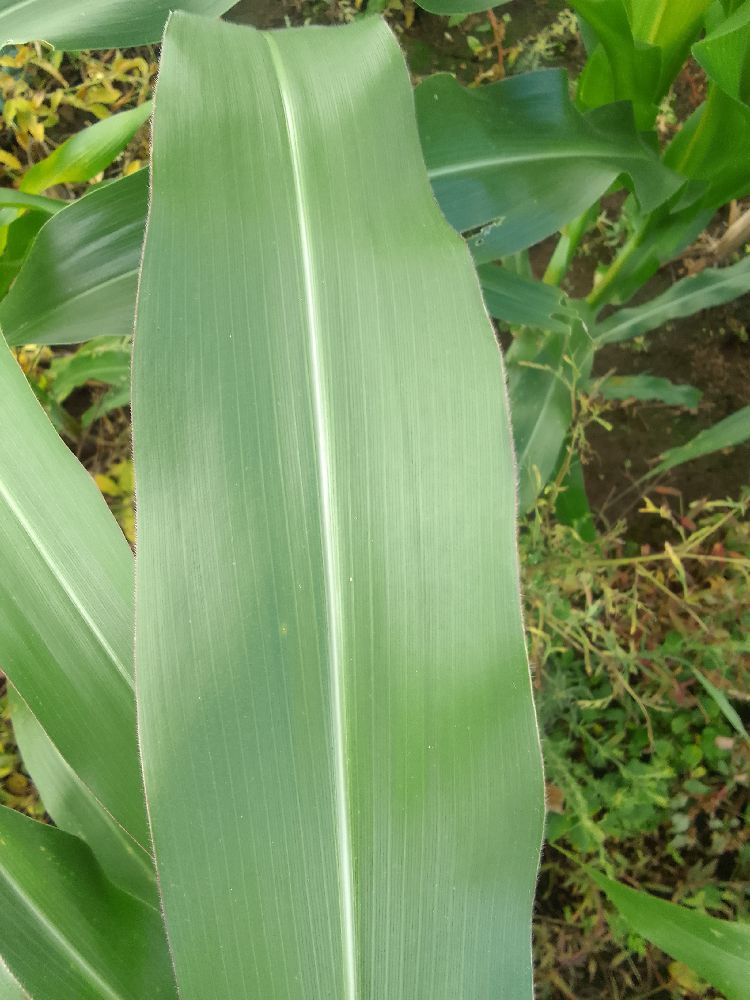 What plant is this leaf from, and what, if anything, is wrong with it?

maize, healthy
